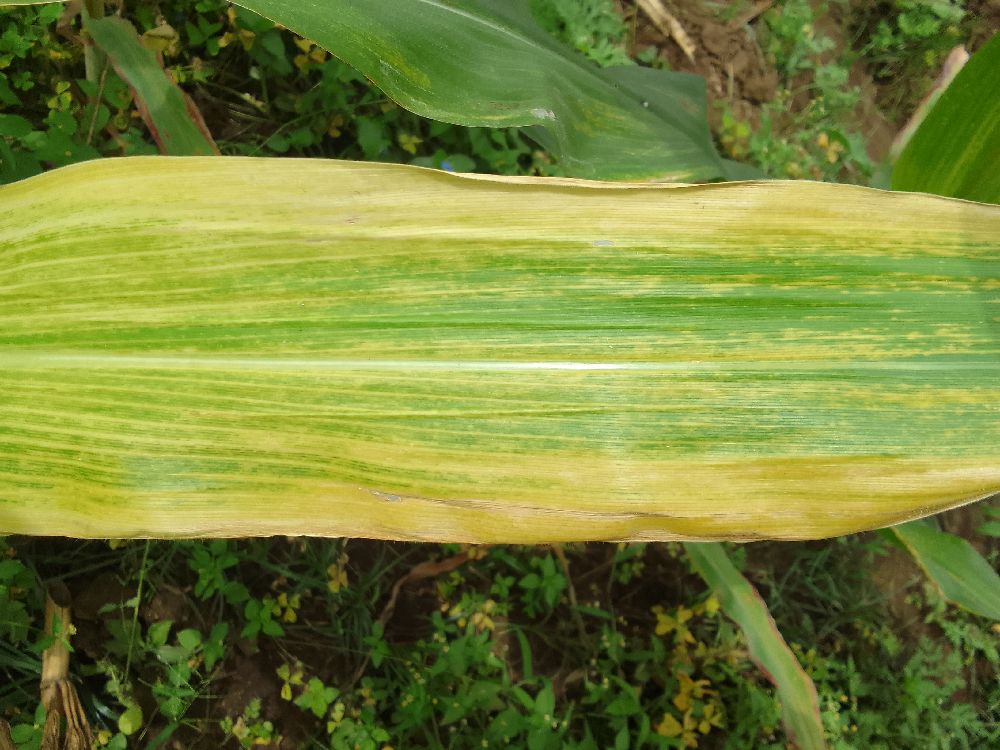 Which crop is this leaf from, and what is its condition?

maize, maize lethal necrosis
